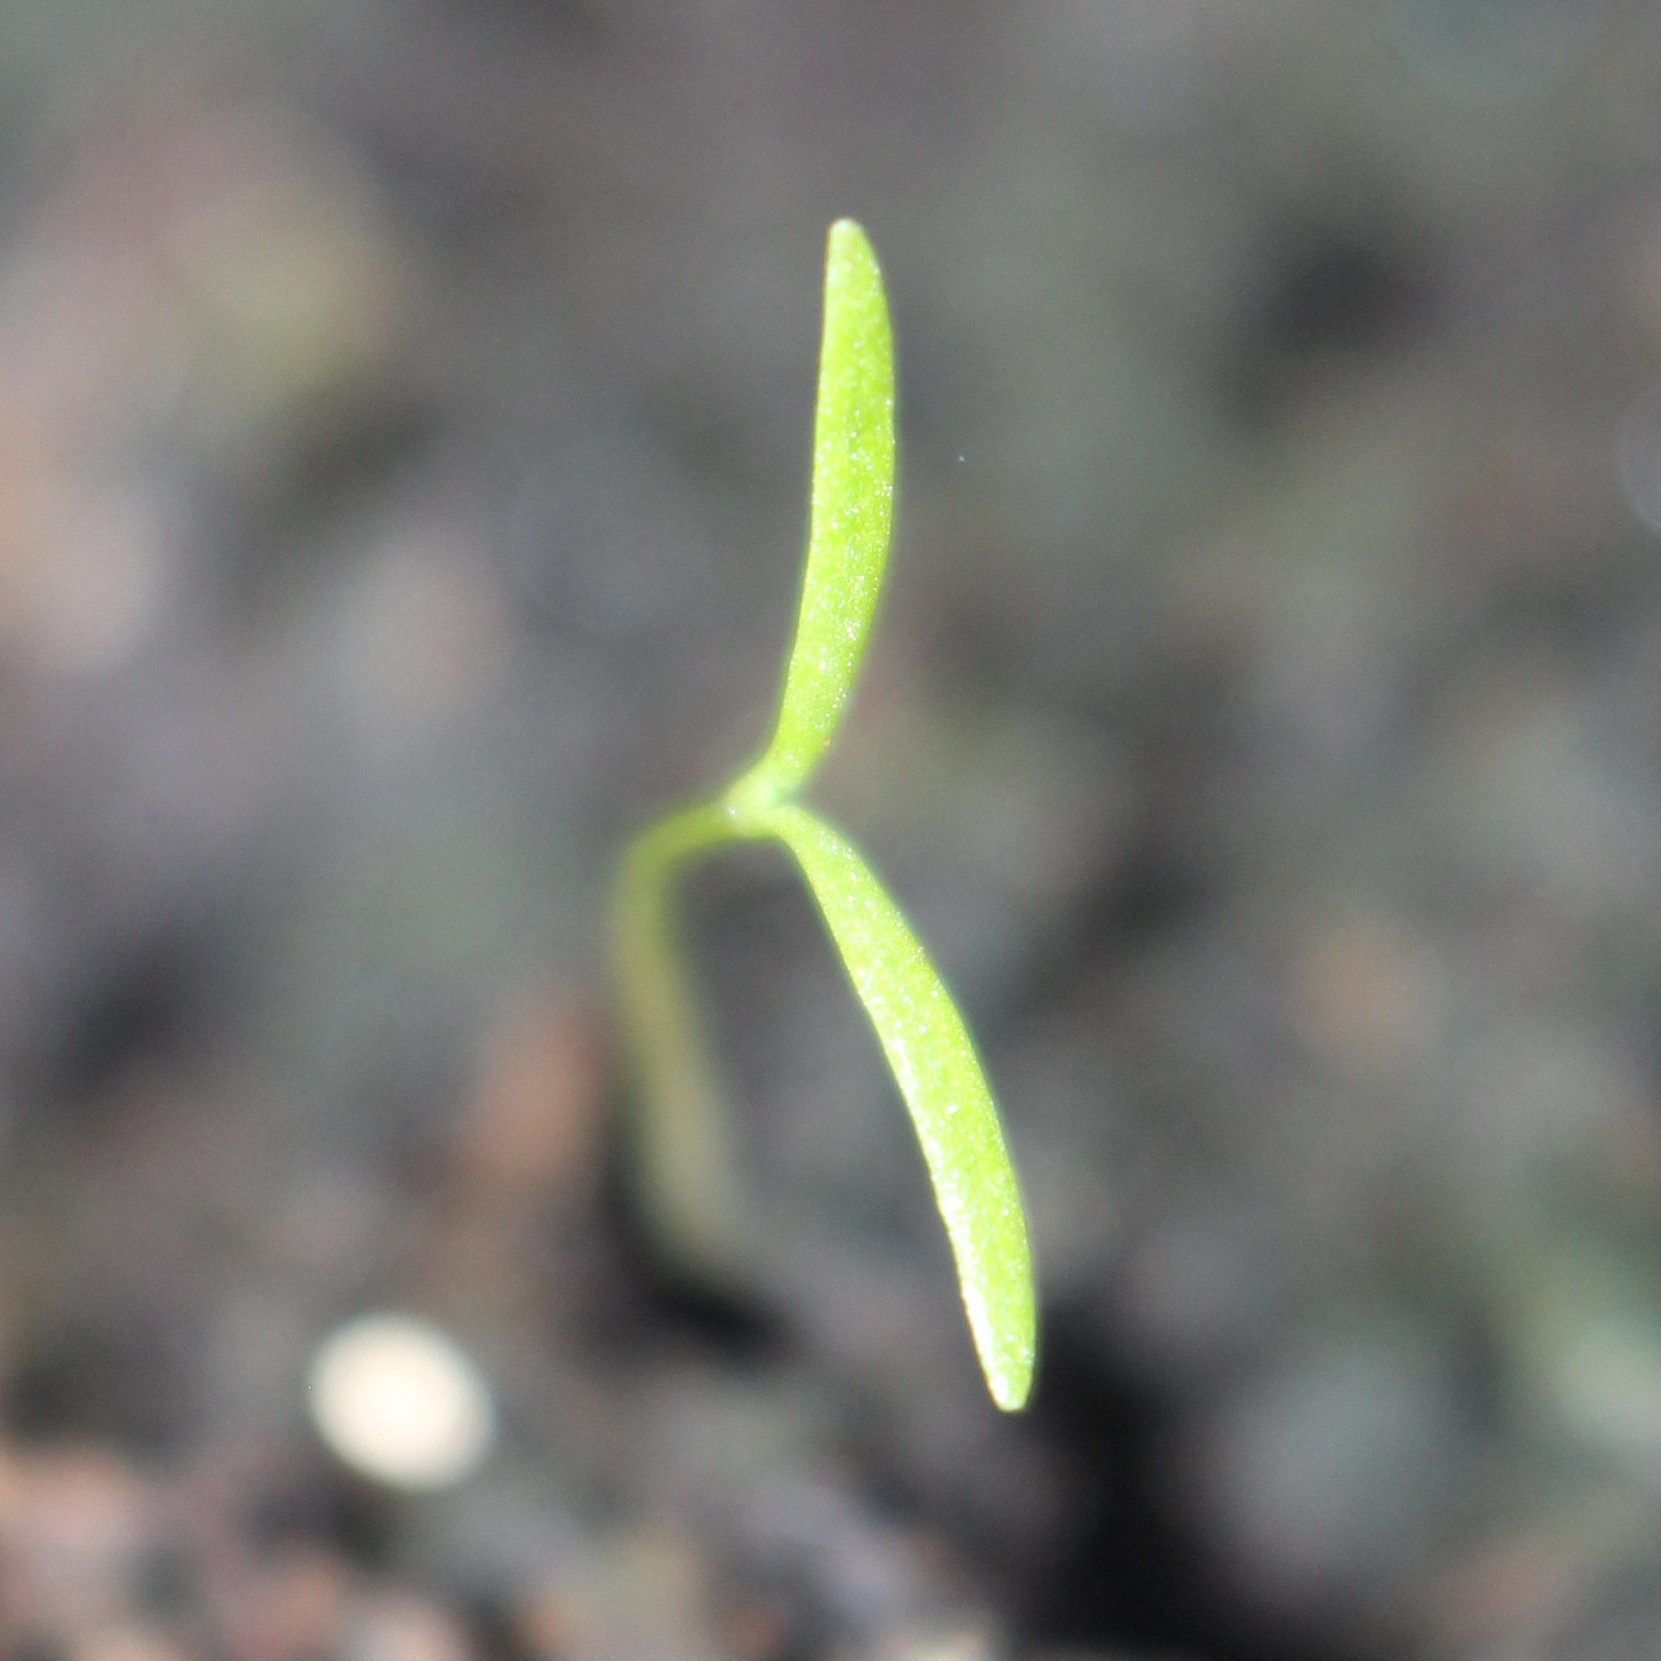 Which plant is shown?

Papaver rhoeas
